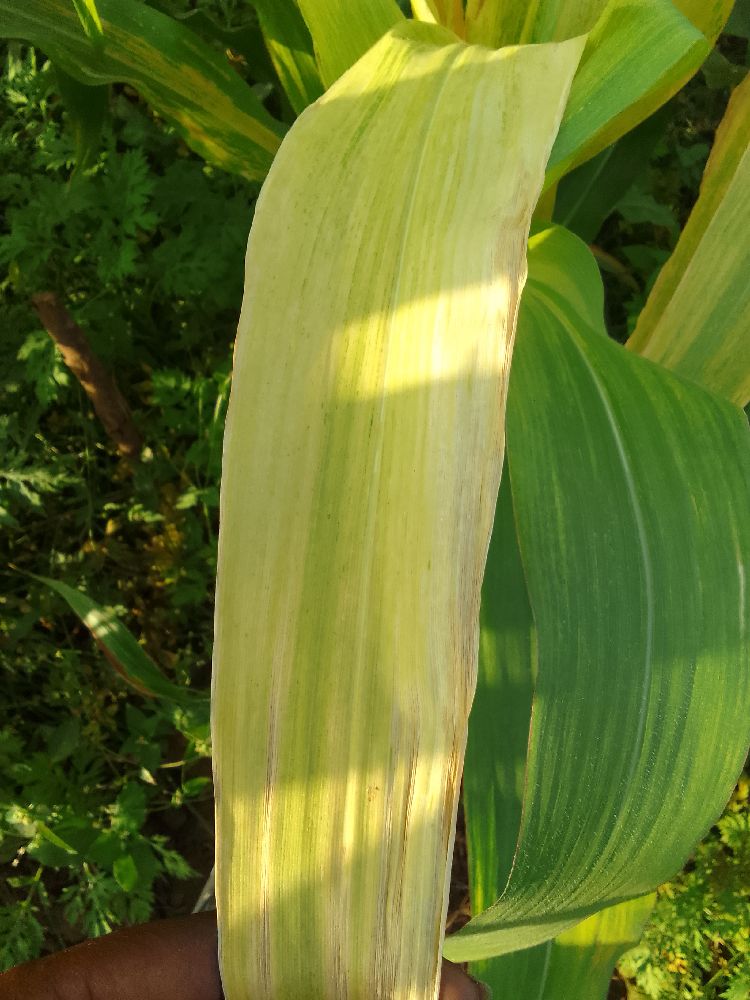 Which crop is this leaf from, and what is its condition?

maize, maize lethal necrosis
